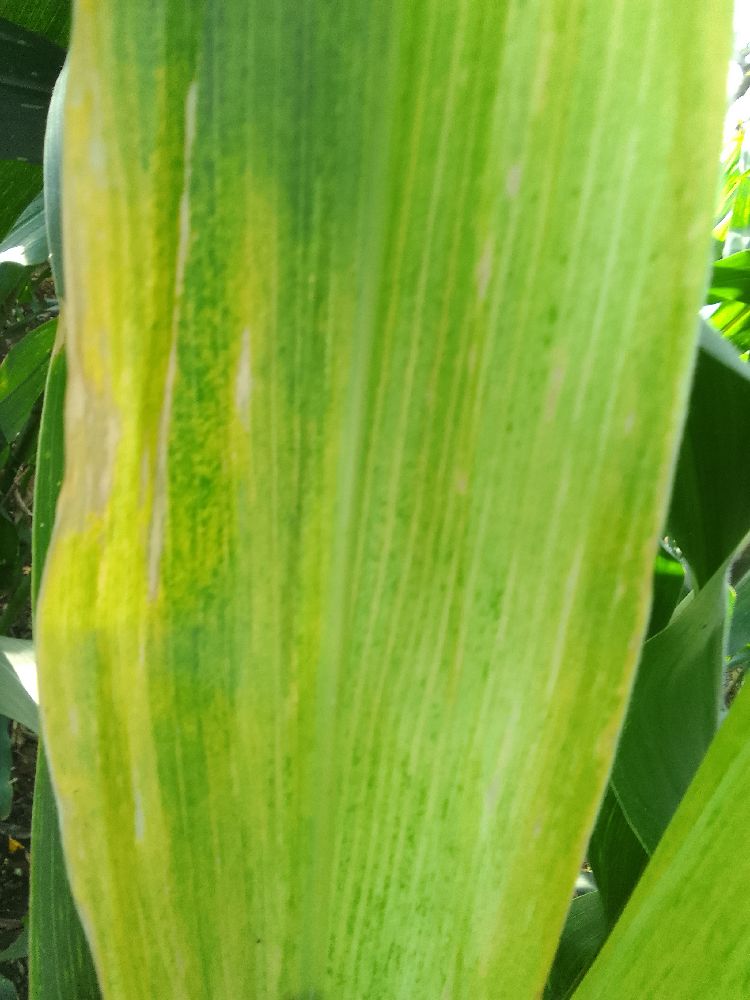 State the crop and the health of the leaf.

maize, maize lethal necrosis
